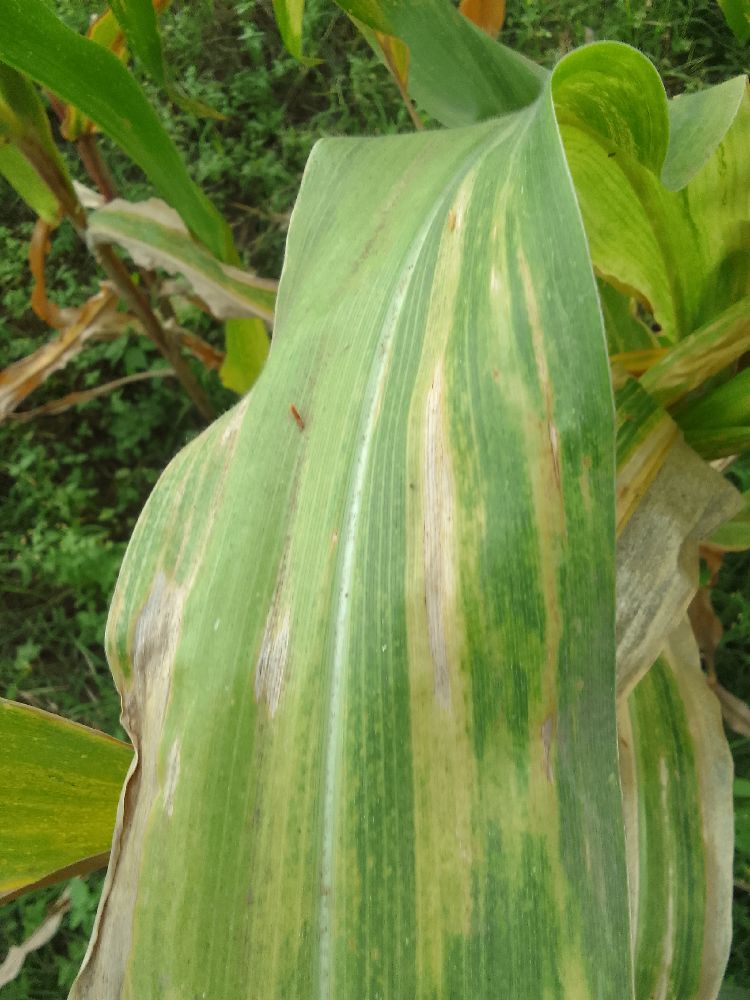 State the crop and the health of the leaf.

maize, maize lethal necrosis
